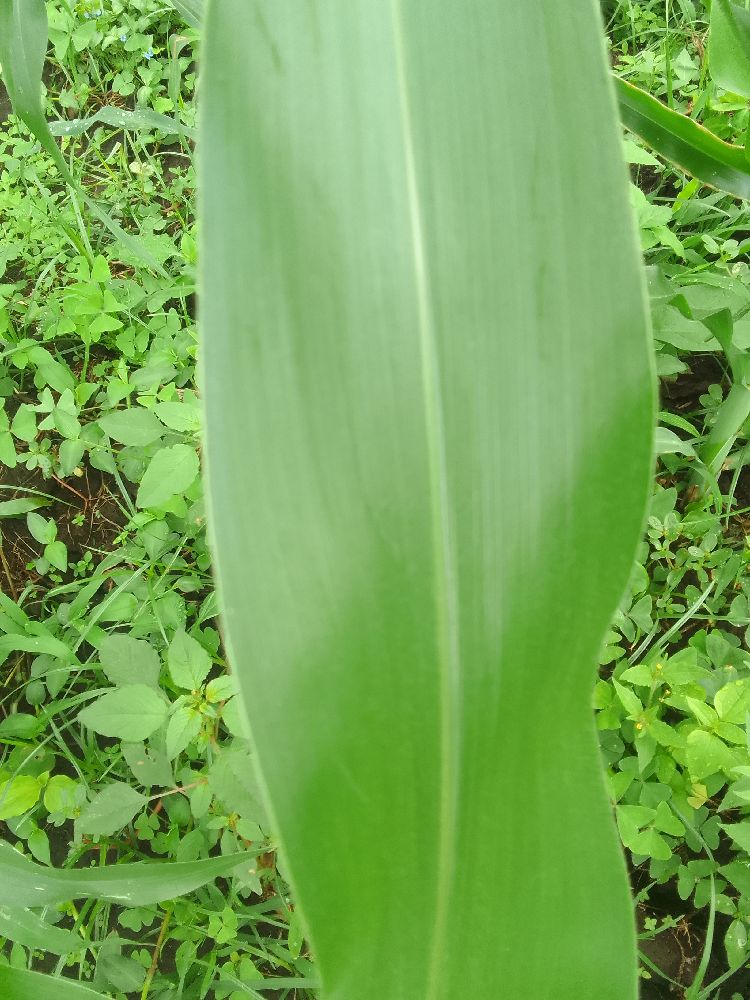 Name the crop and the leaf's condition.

maize, healthy
